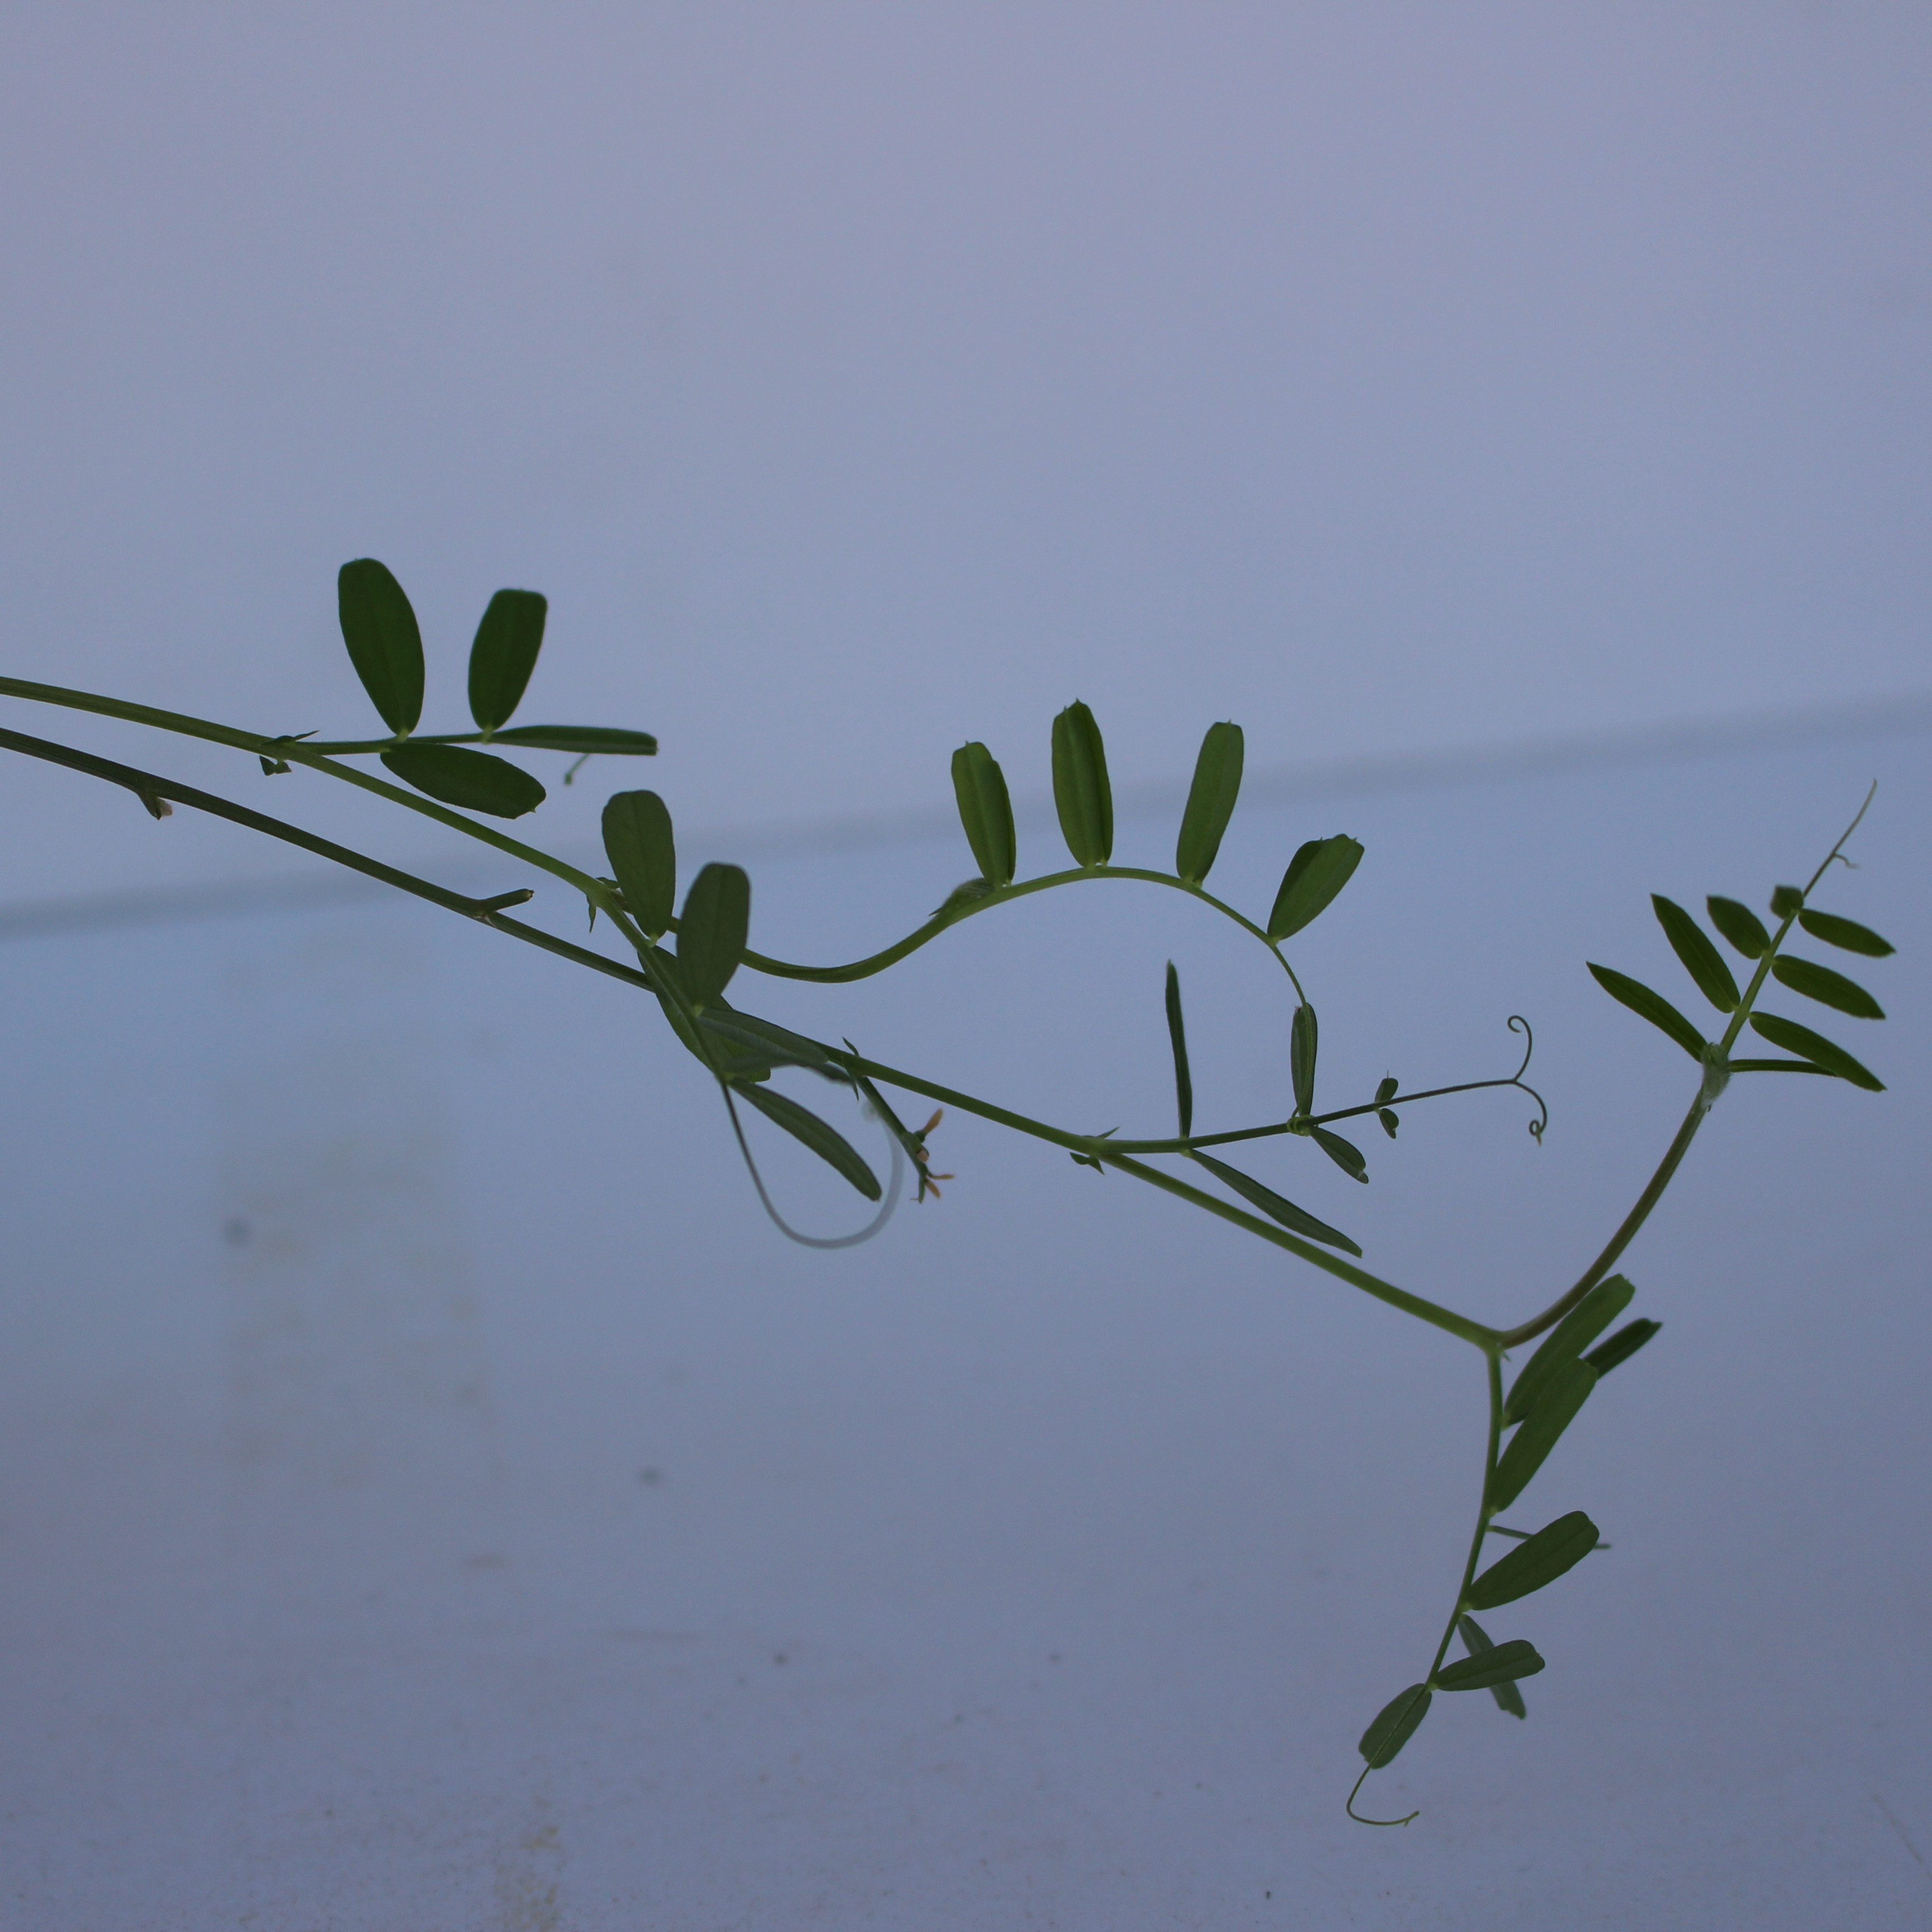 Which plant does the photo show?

Vicia sativa
